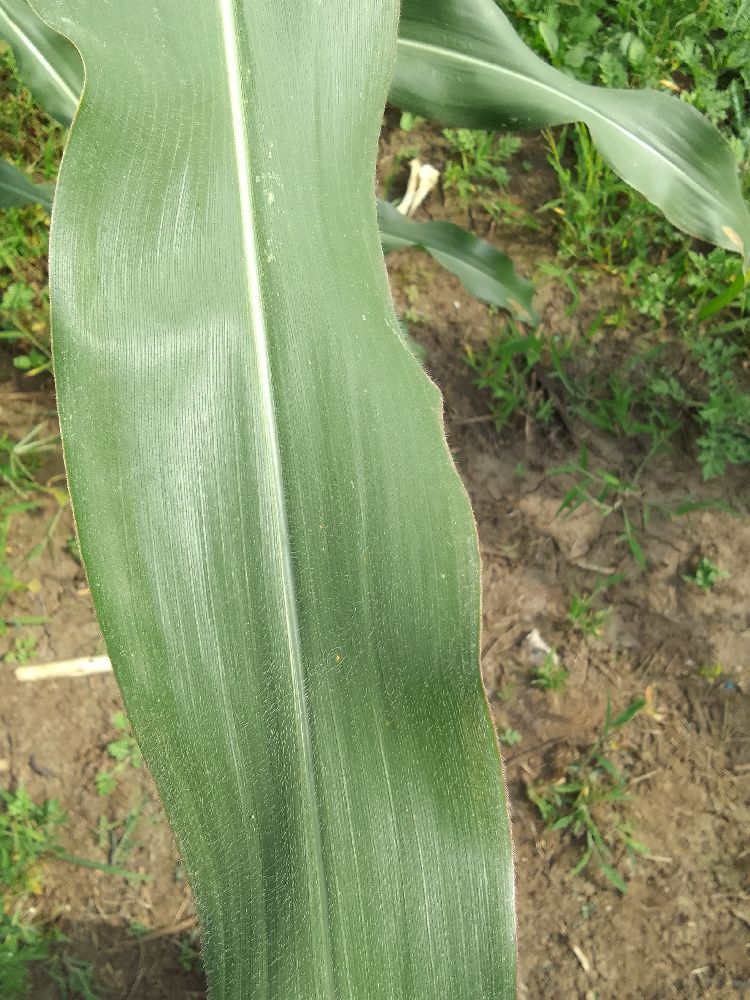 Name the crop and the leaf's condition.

maize, healthy
